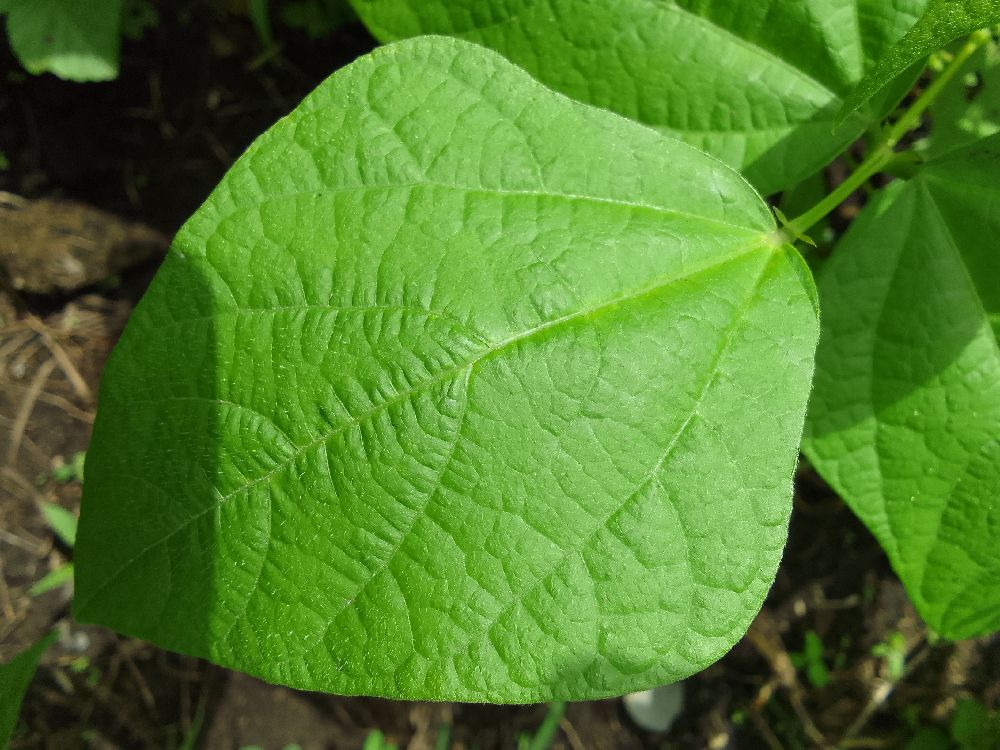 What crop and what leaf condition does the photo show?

common bean, healthy
